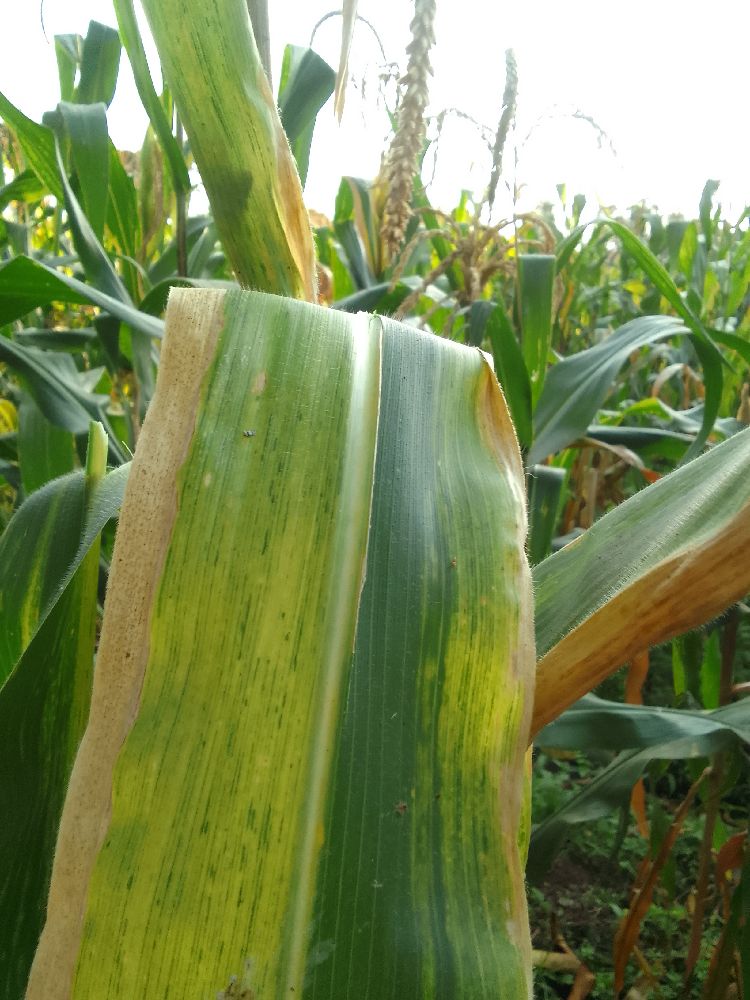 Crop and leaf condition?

maize, maize lethal necrosis
